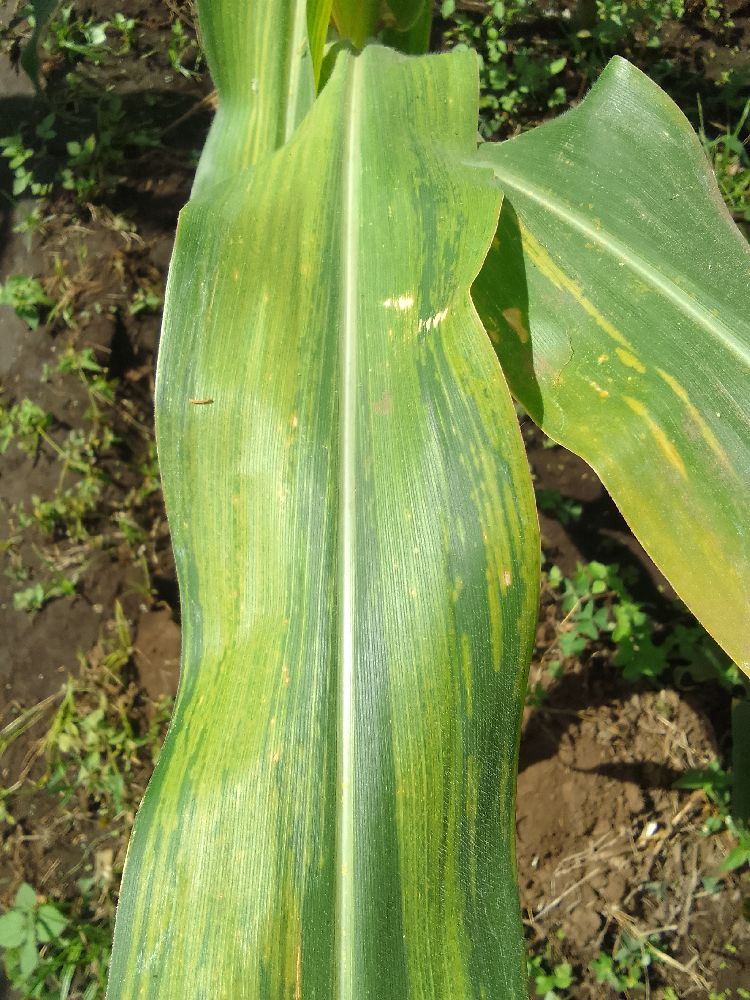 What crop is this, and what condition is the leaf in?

maize, maize lethal necrosis
